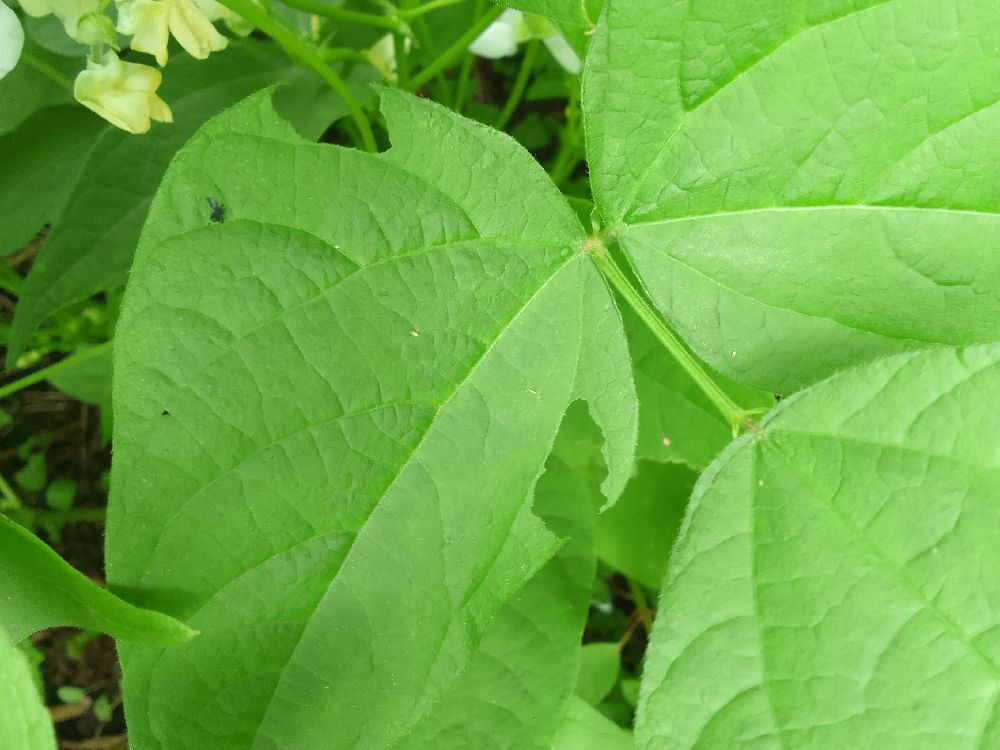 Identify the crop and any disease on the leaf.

common bean, healthy
